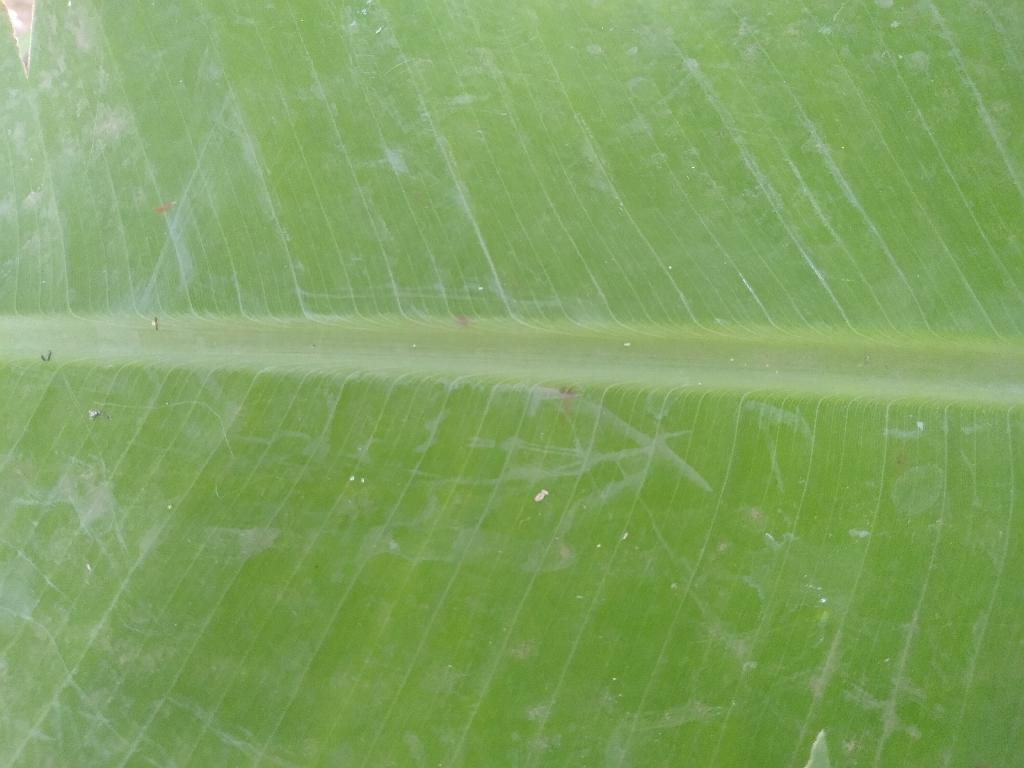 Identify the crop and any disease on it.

banana, healthy
